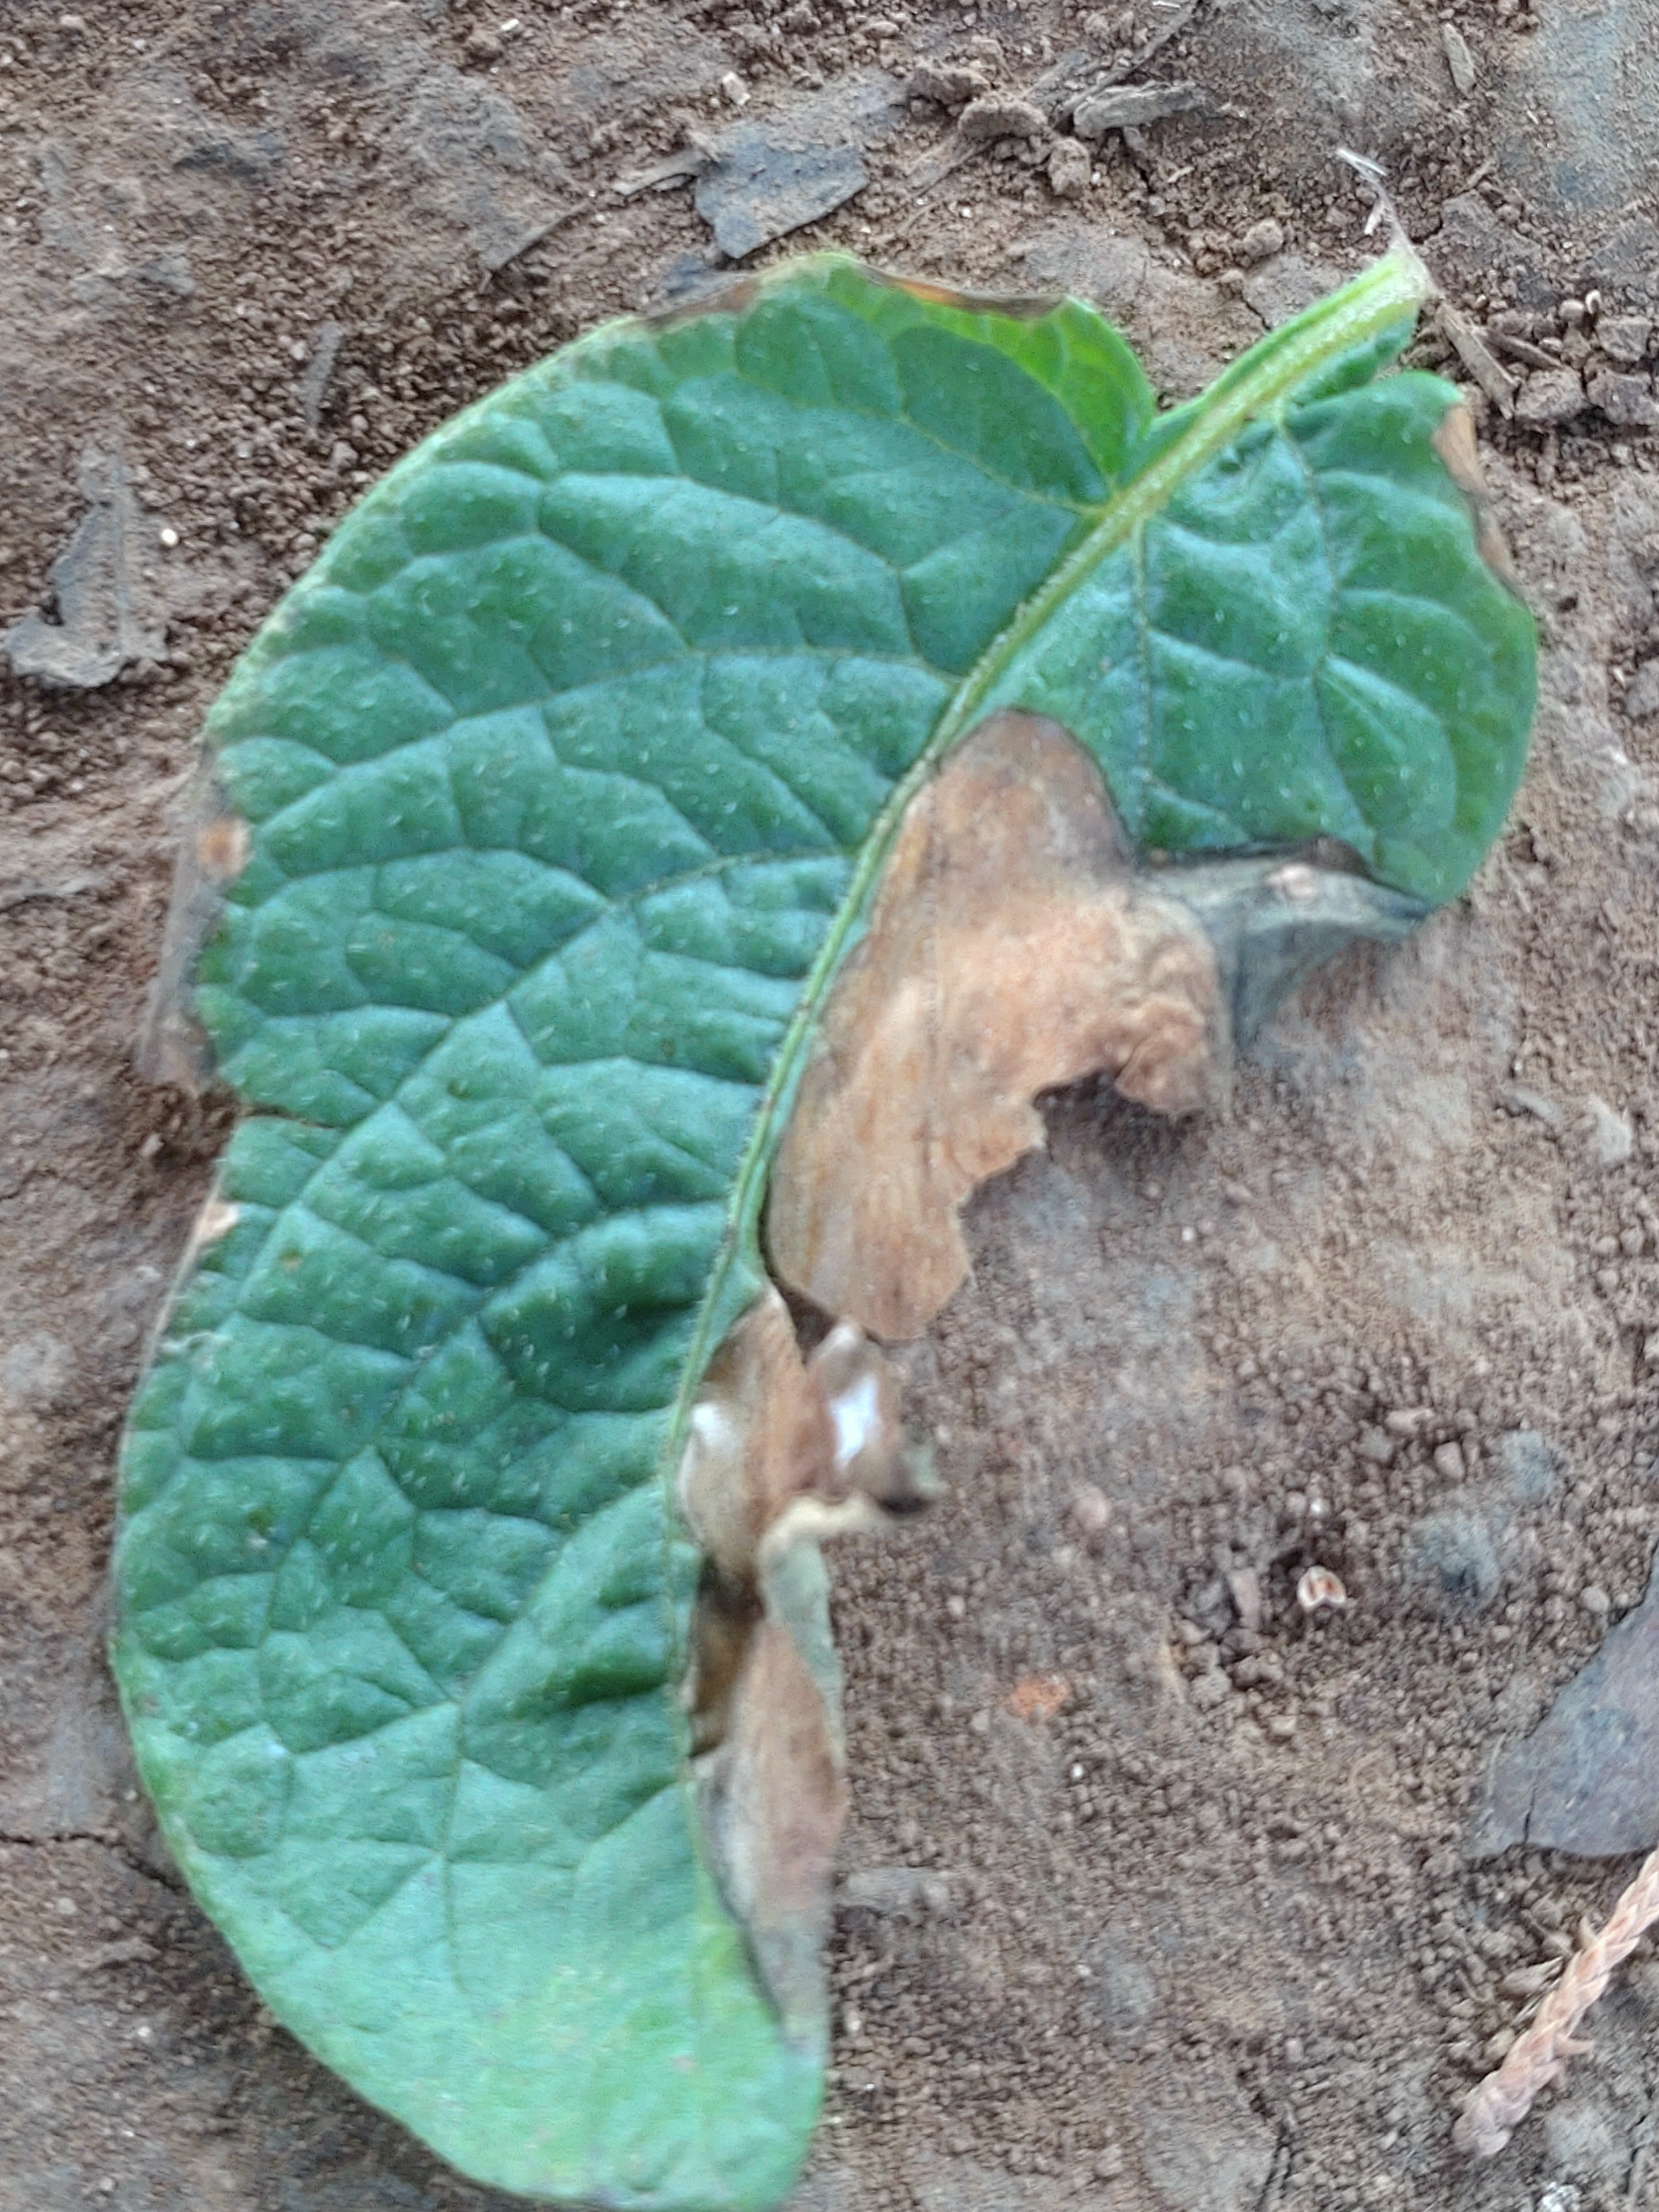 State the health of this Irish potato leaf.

early blight
